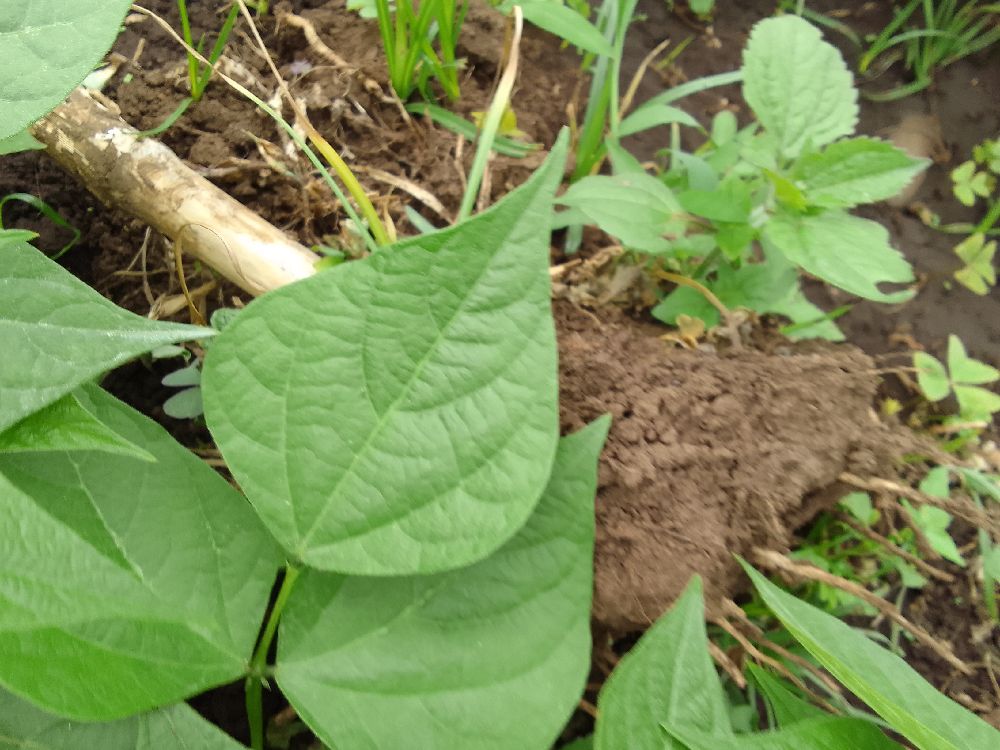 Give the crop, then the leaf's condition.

common bean, healthy
